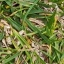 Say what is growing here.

grass
